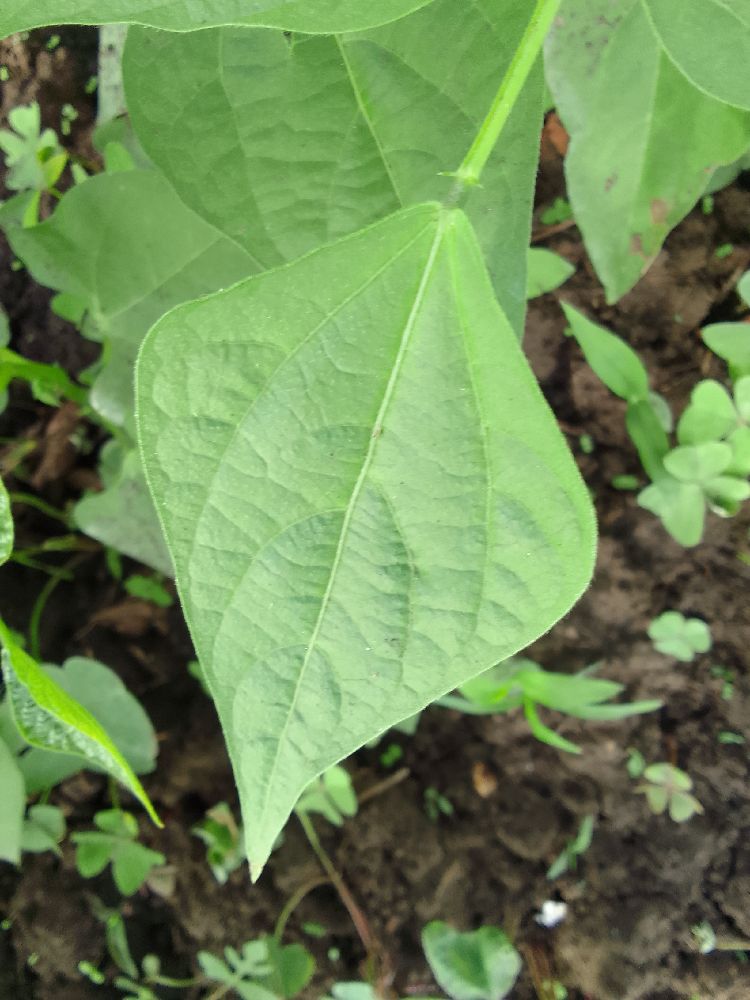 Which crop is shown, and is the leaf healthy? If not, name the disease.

common bean, healthy
